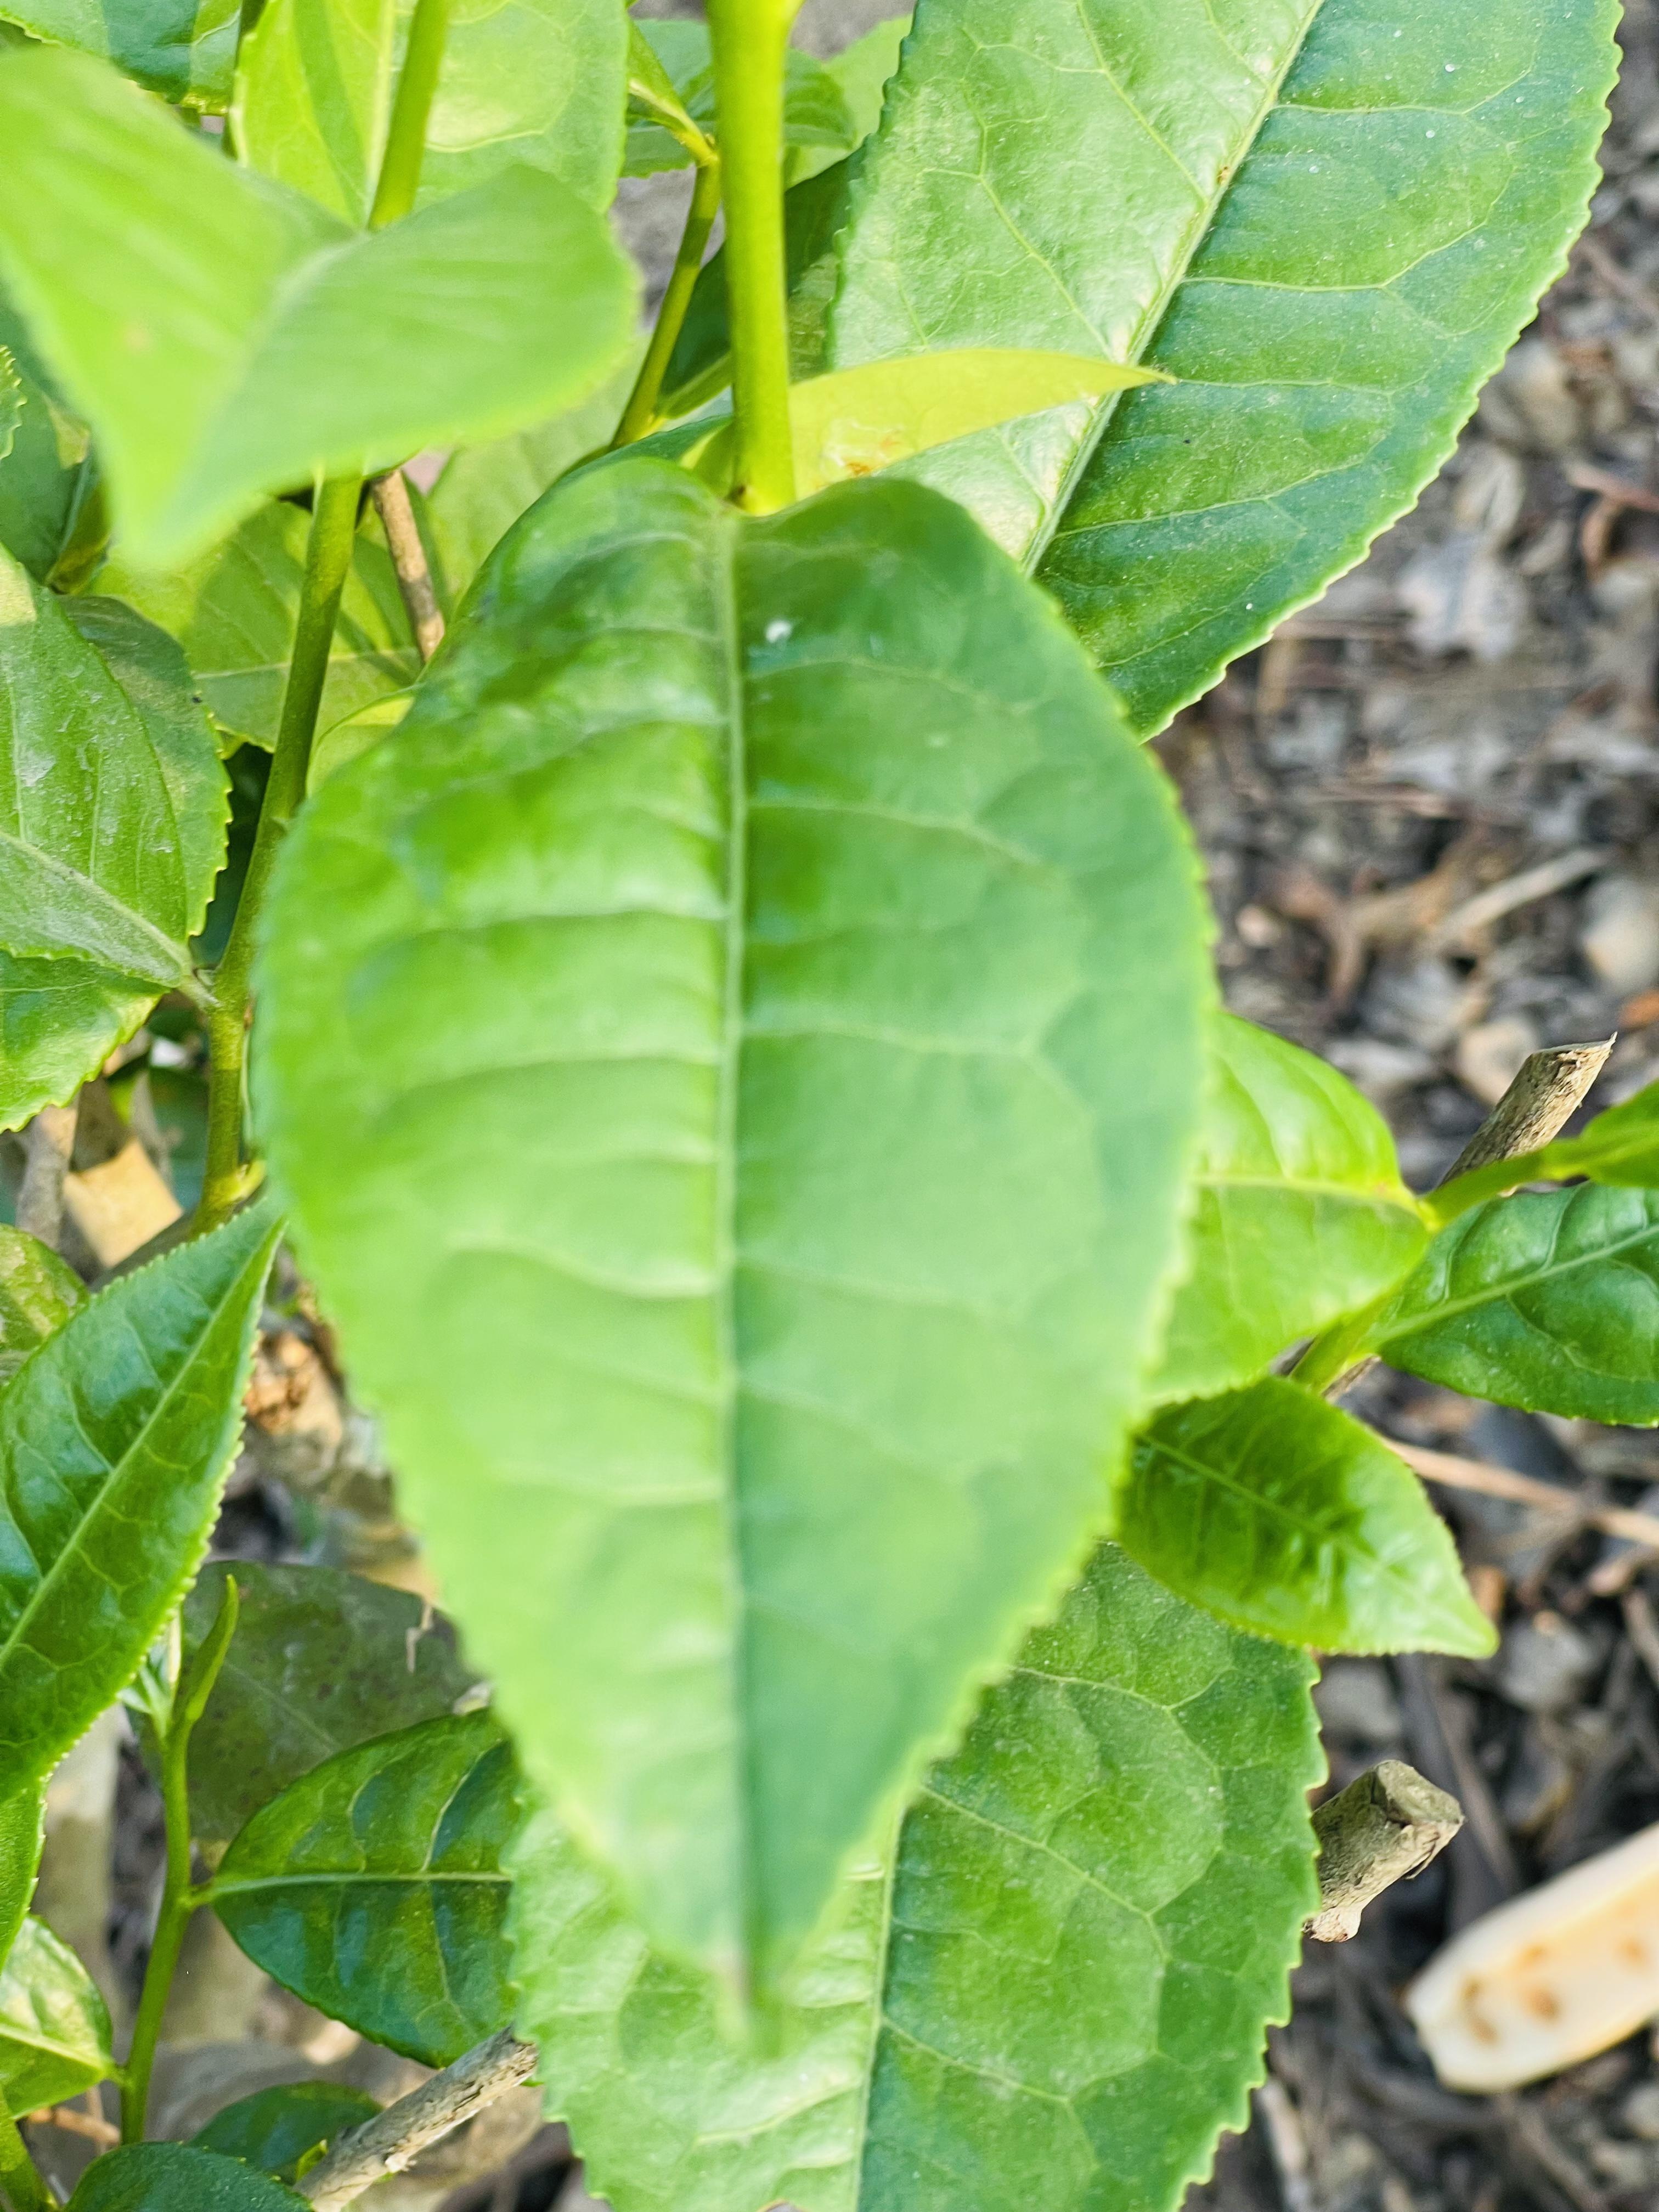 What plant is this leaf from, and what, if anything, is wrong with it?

tea, healthy leaf
